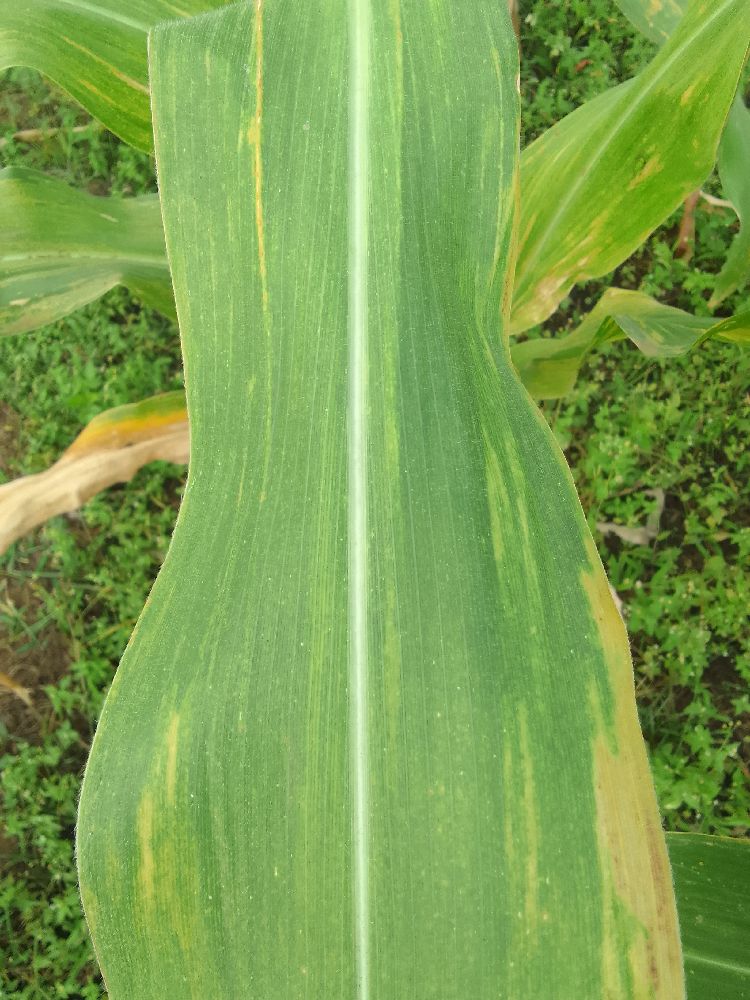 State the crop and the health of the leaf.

maize, maize lethal necrosis
